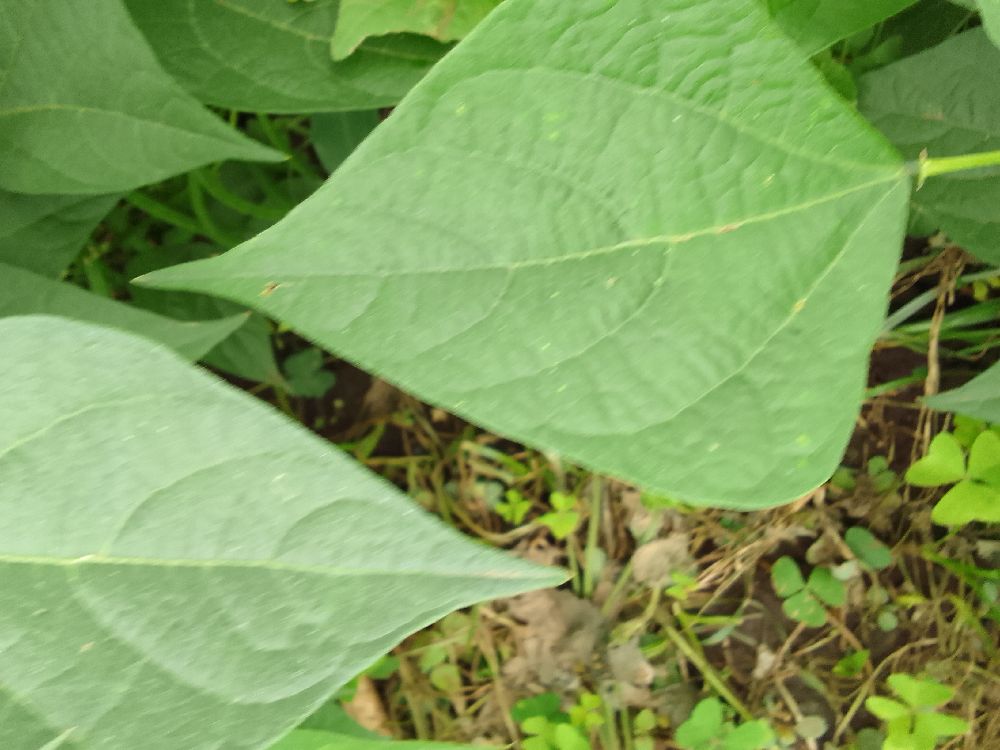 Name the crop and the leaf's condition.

common bean, healthy
